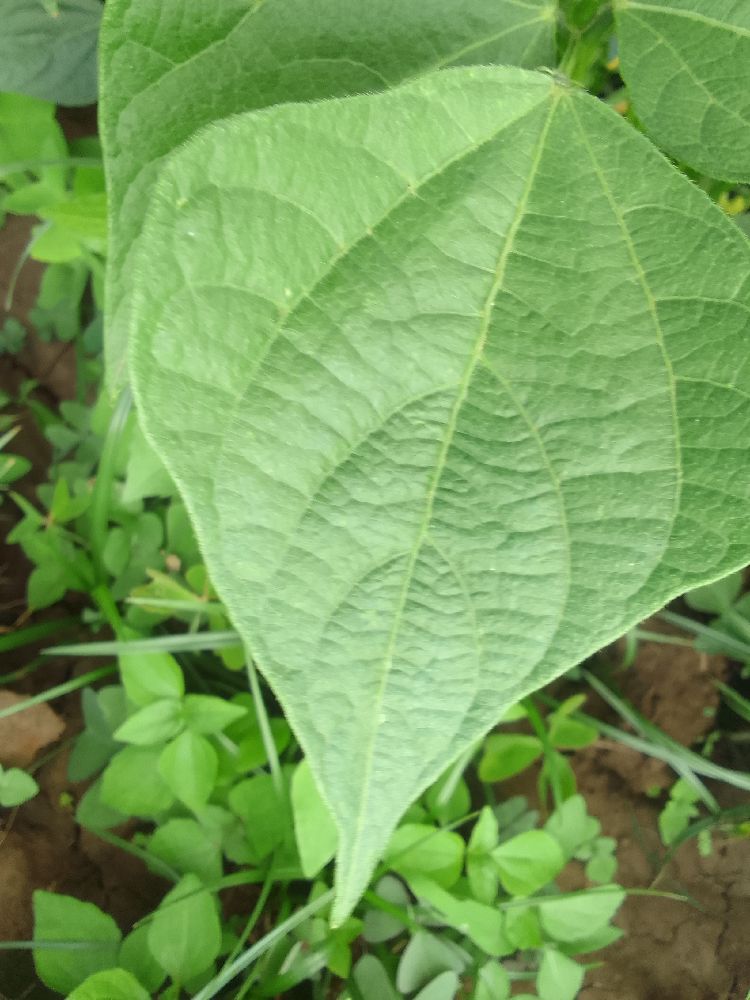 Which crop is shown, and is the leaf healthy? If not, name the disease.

common bean, healthy
